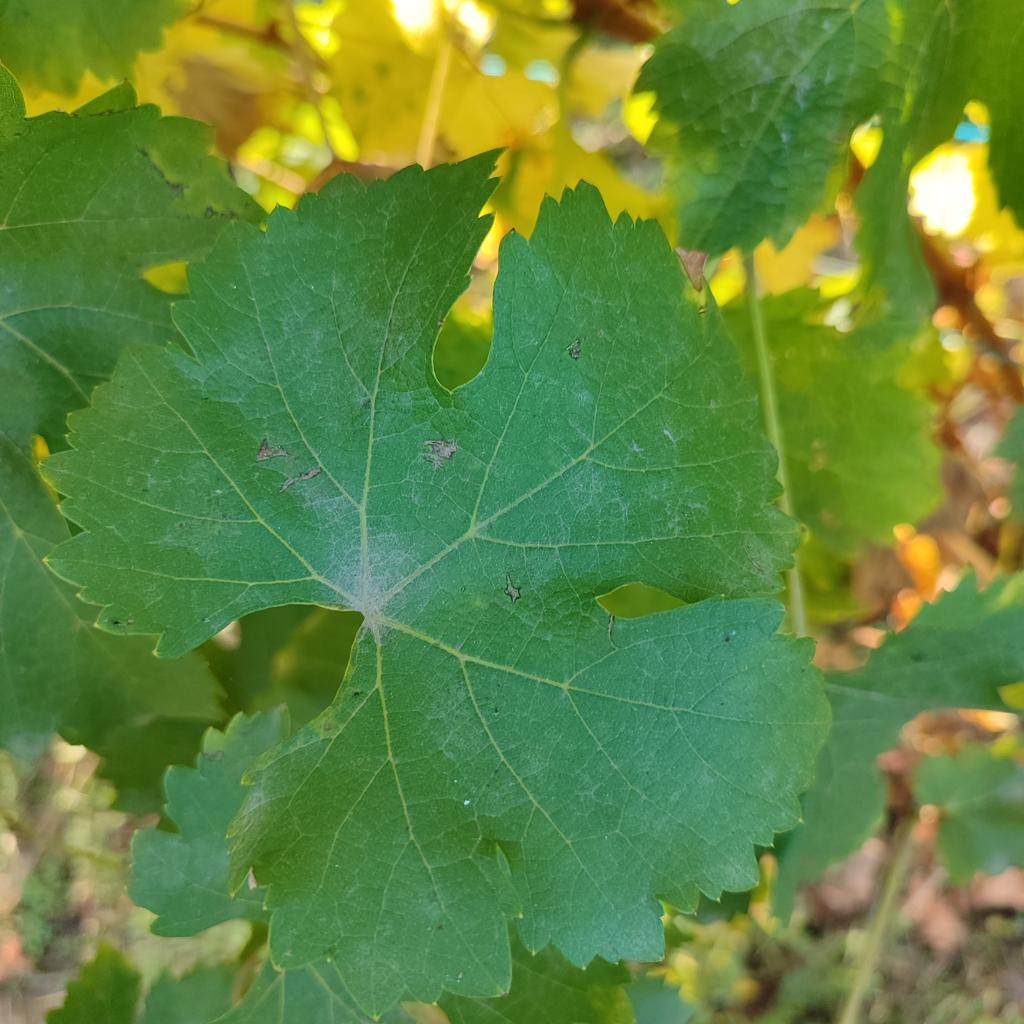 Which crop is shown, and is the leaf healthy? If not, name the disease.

grapevine, powdery mildew
